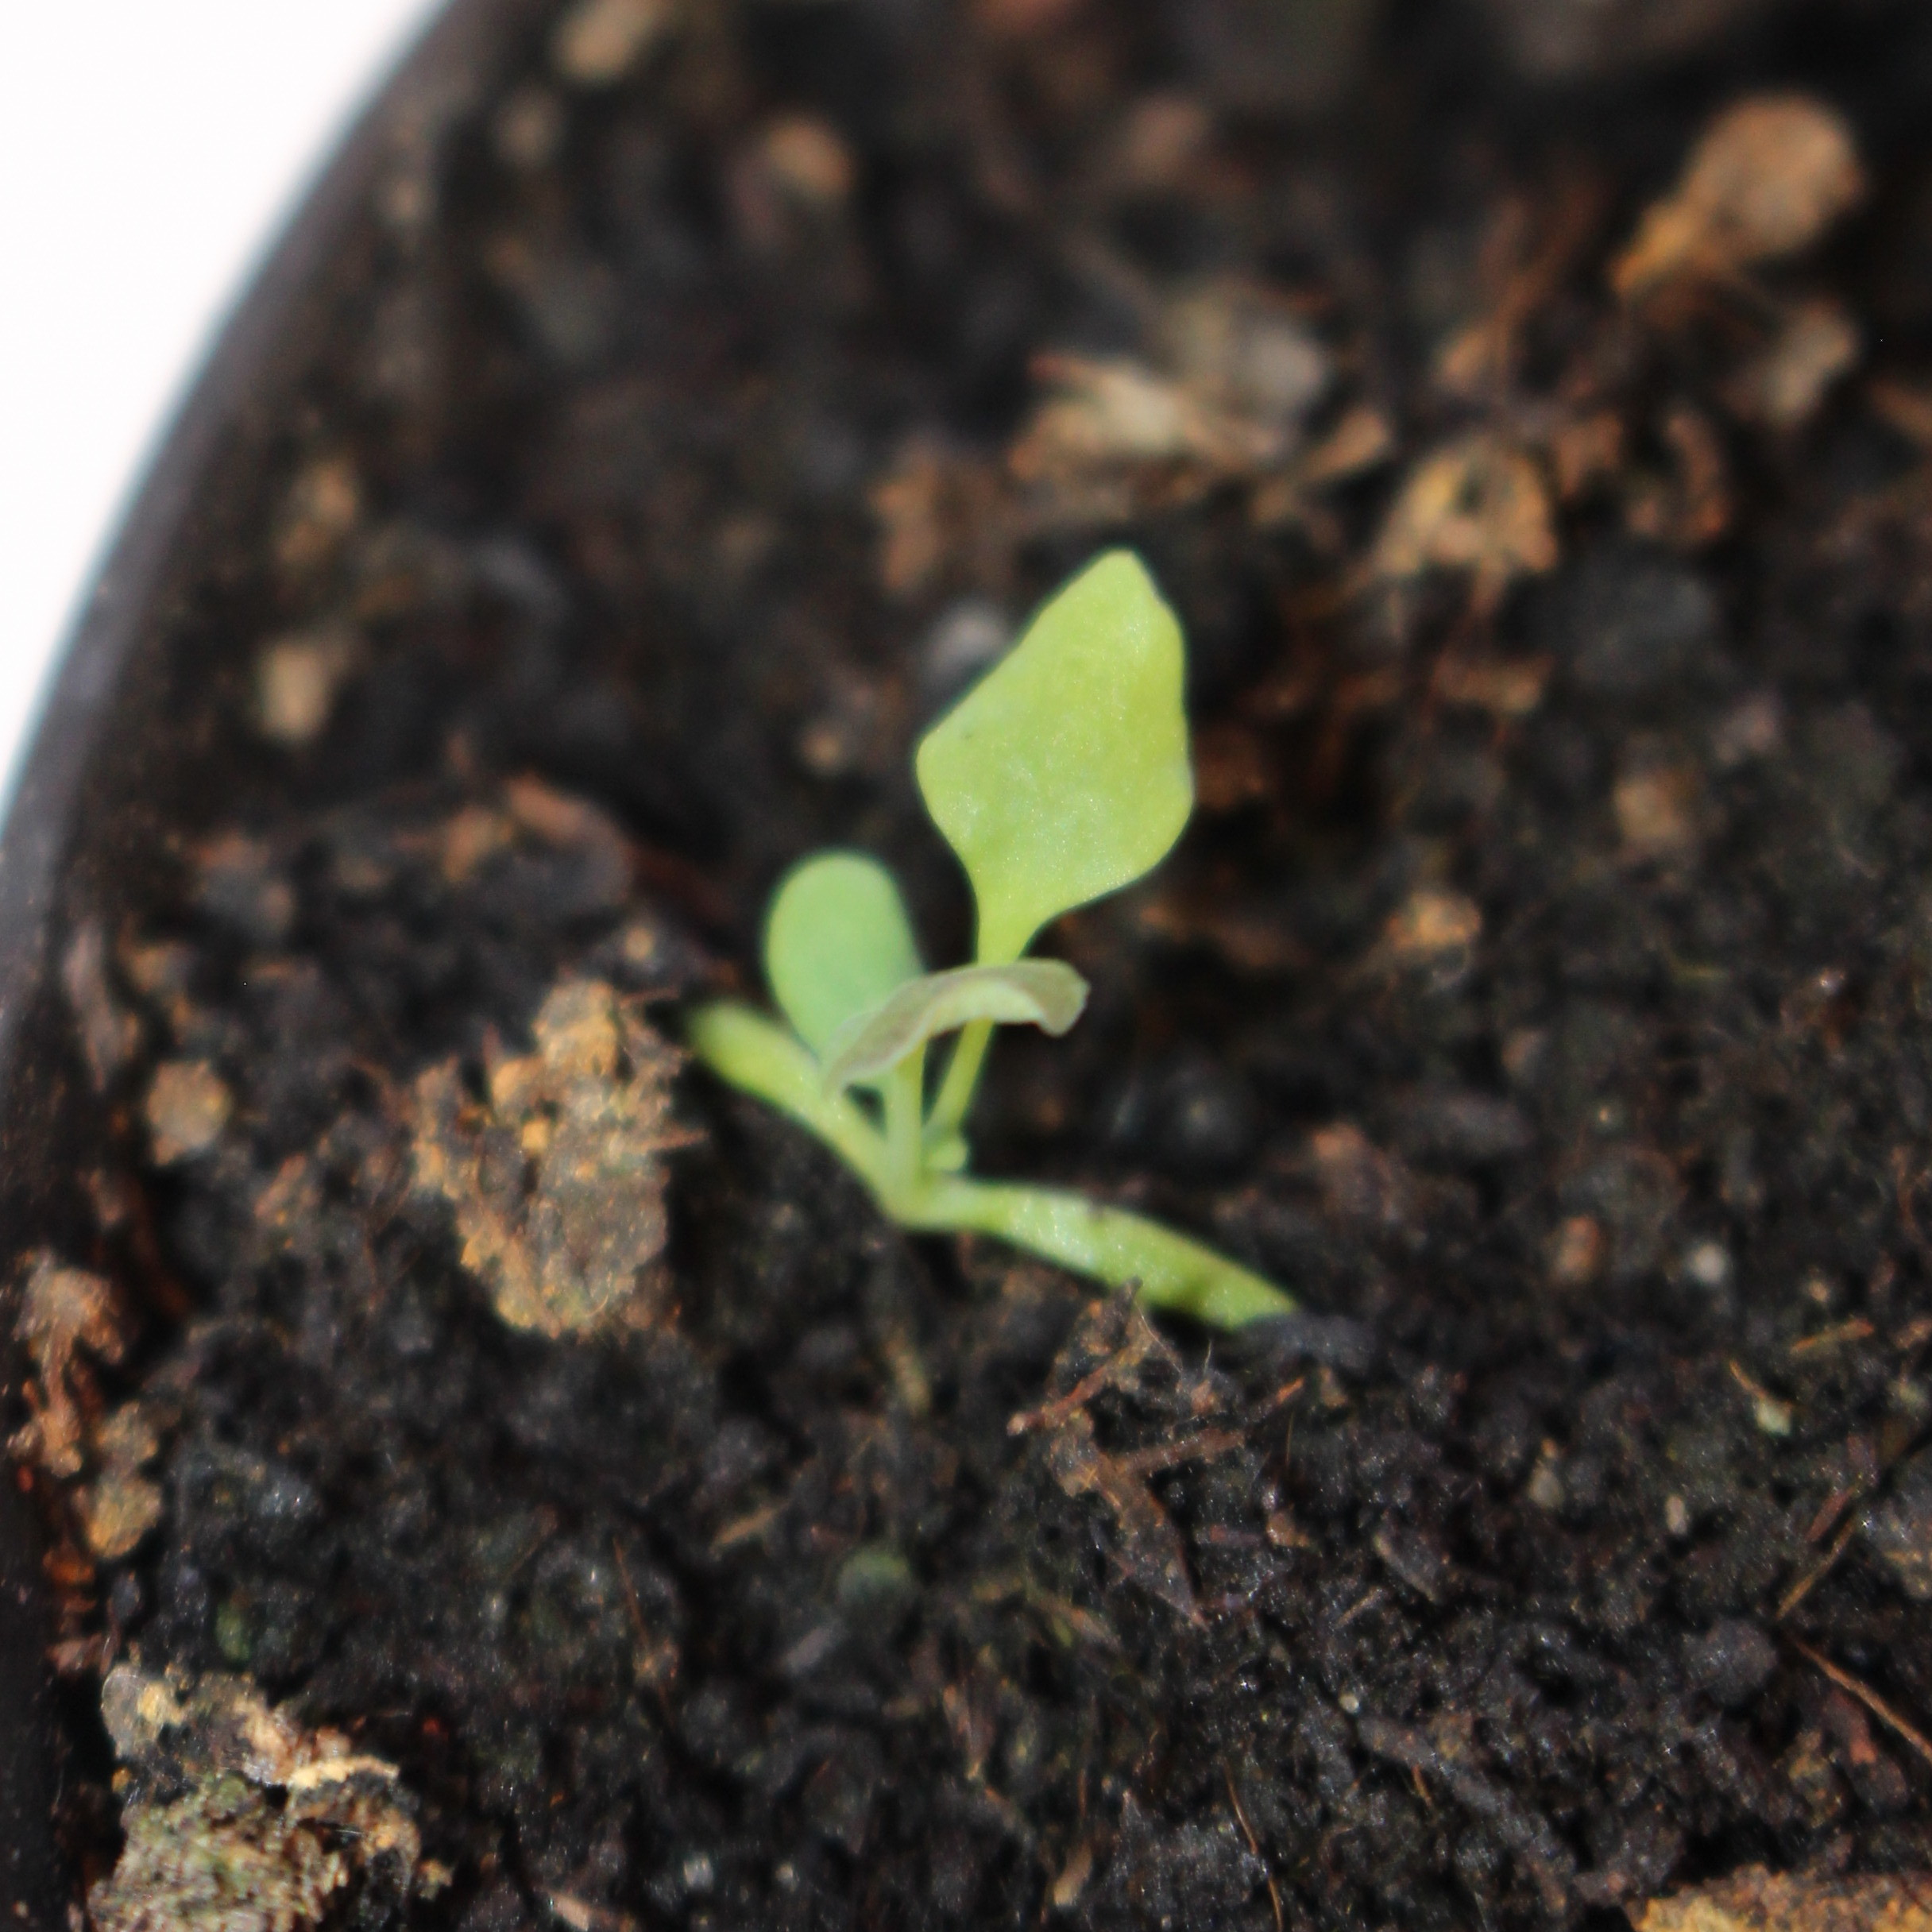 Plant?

Papaver rhoeas
